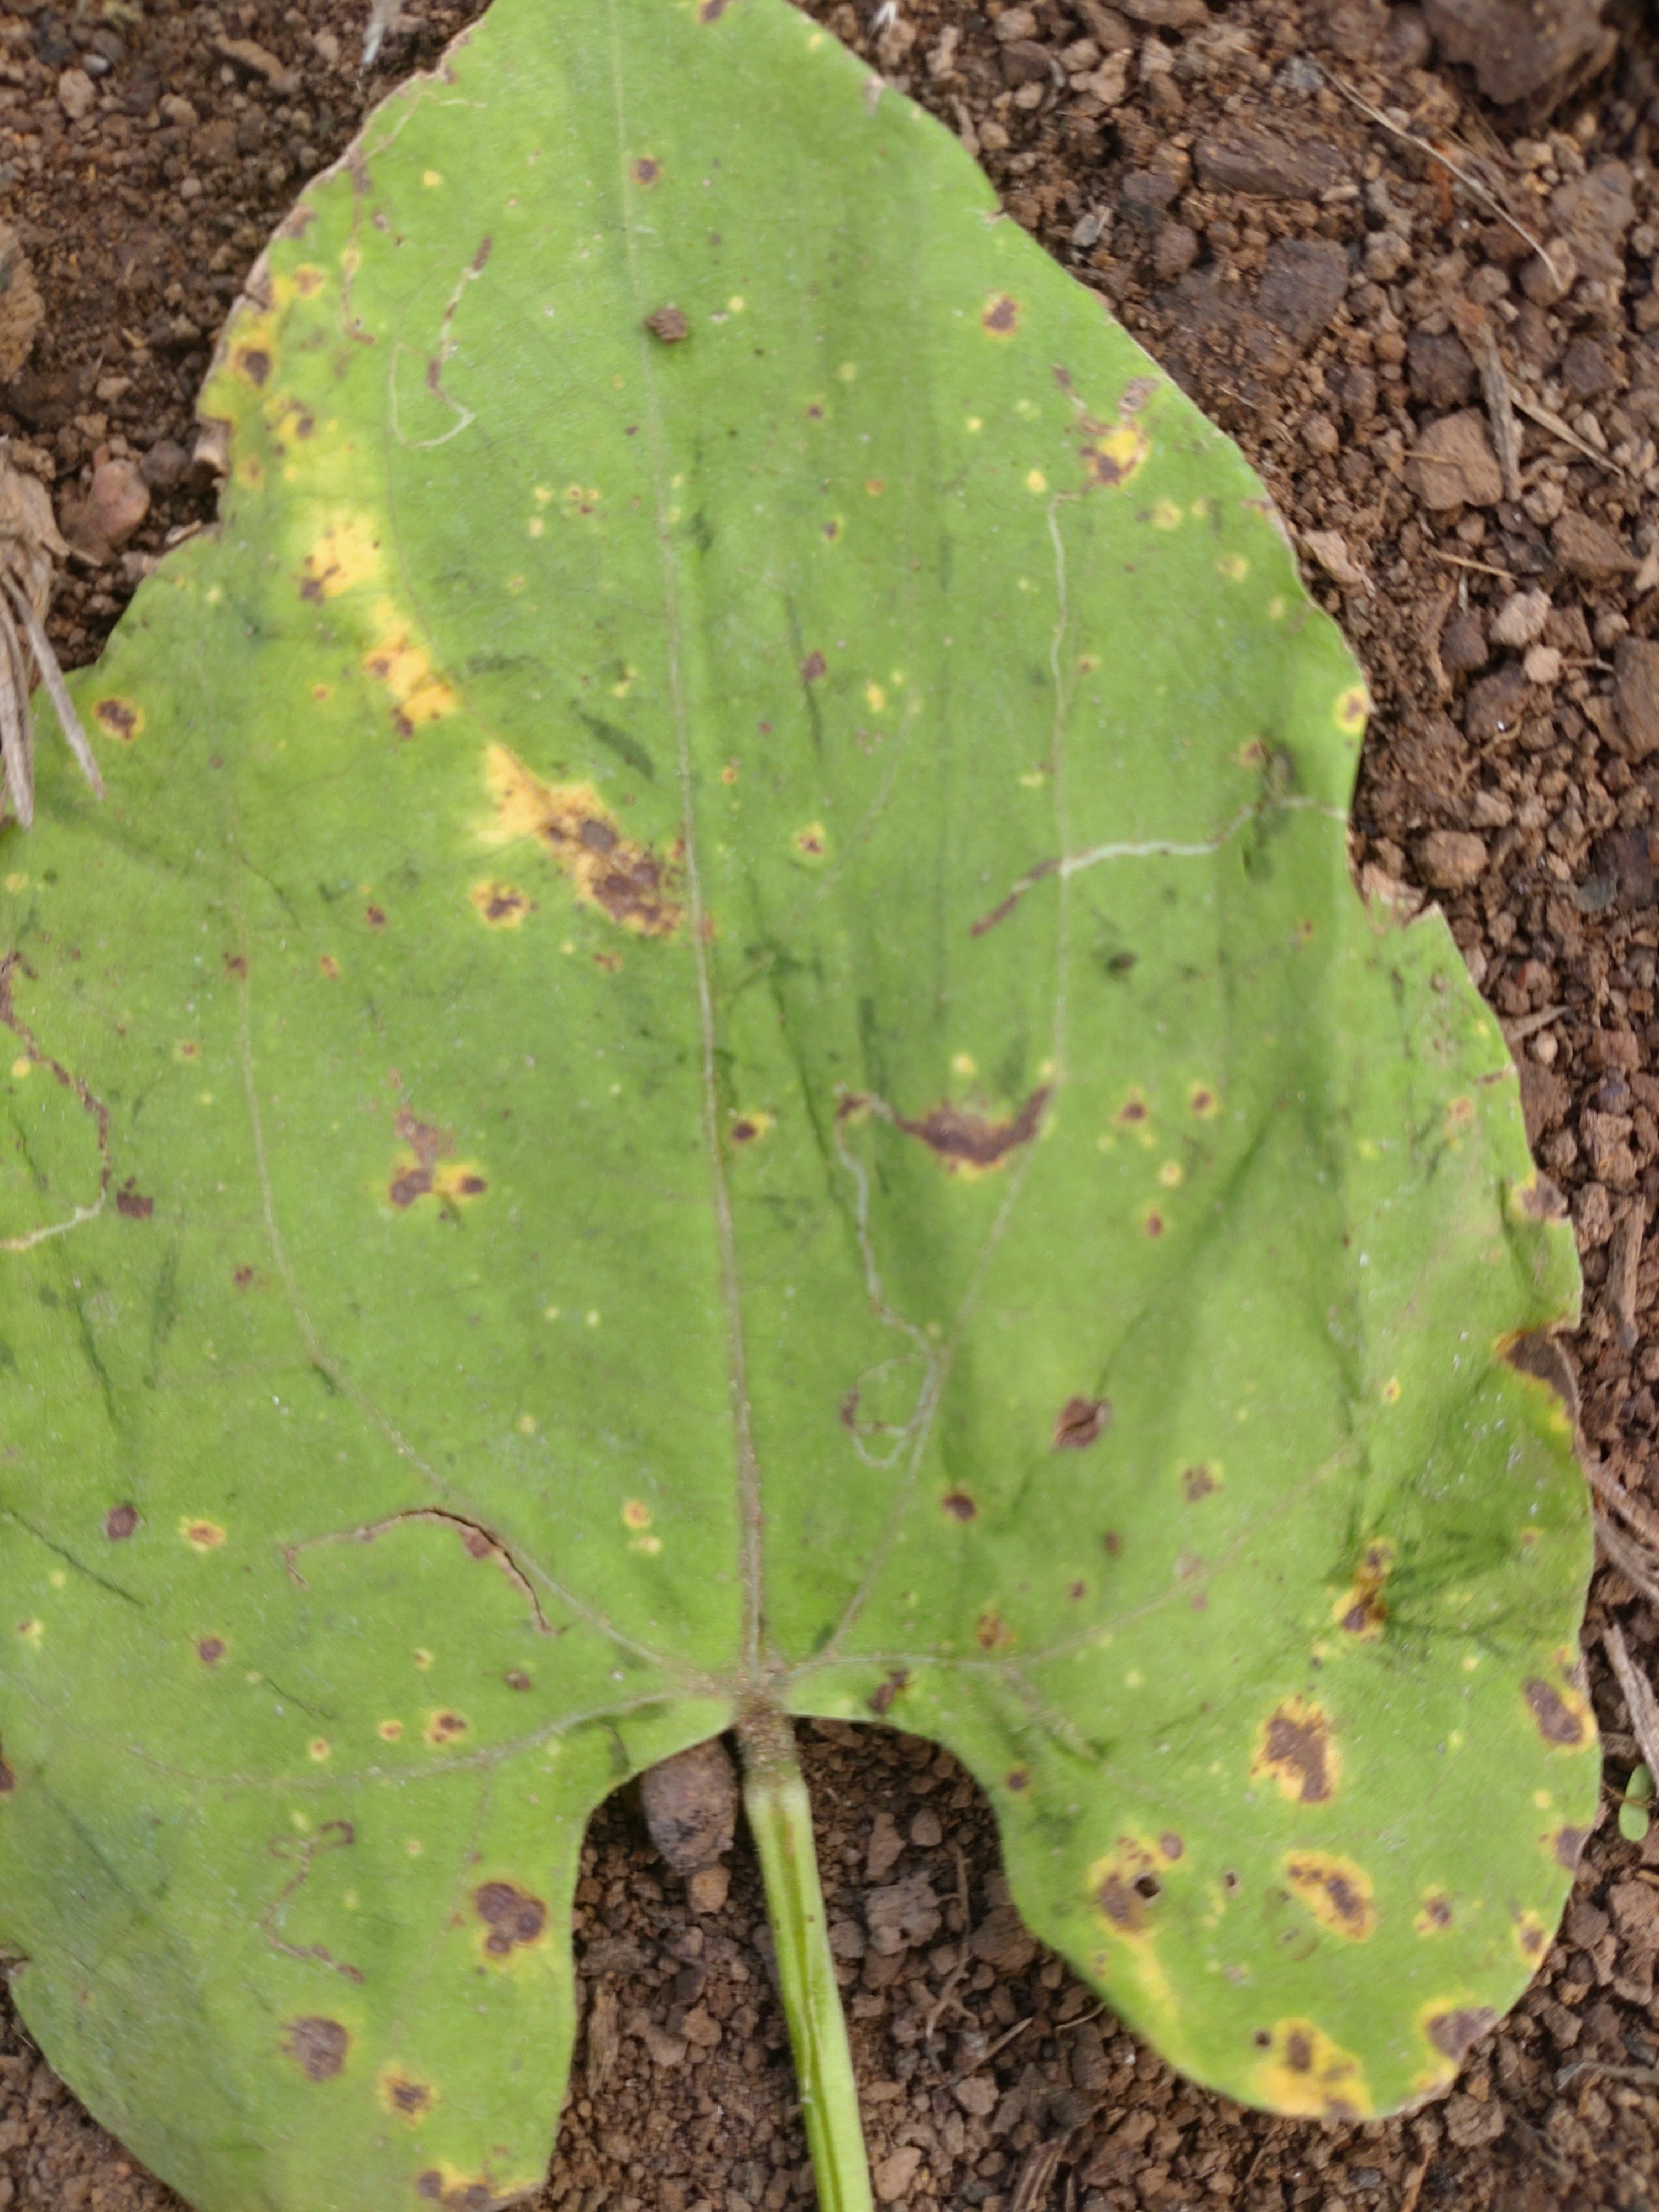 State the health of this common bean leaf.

rust
